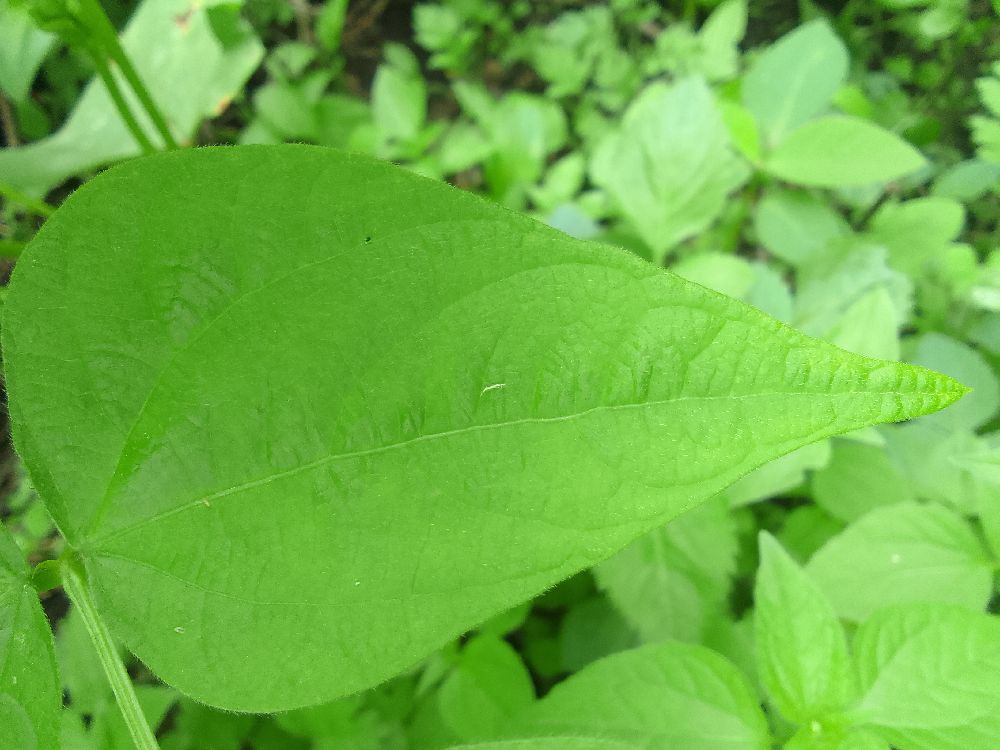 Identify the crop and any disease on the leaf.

common bean, healthy
